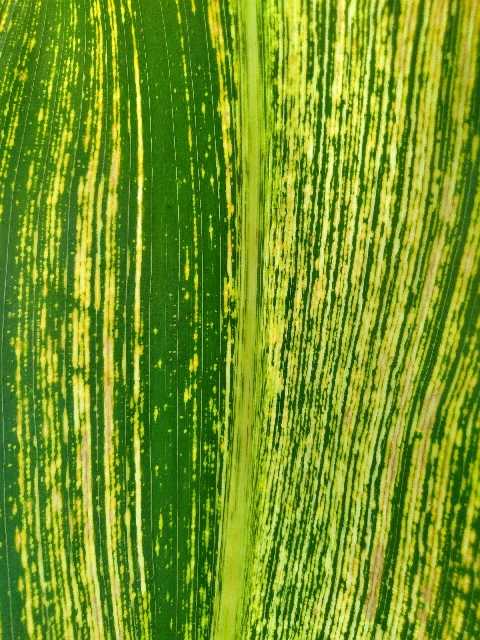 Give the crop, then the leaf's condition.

maize, maize streak virus
